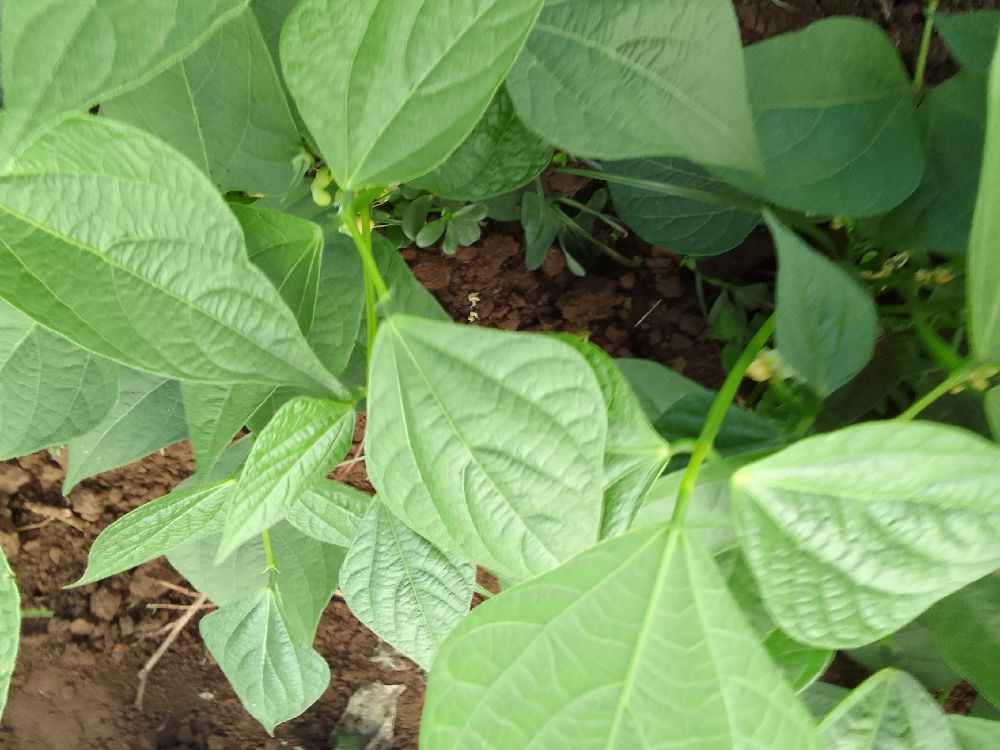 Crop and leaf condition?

common bean, healthy
